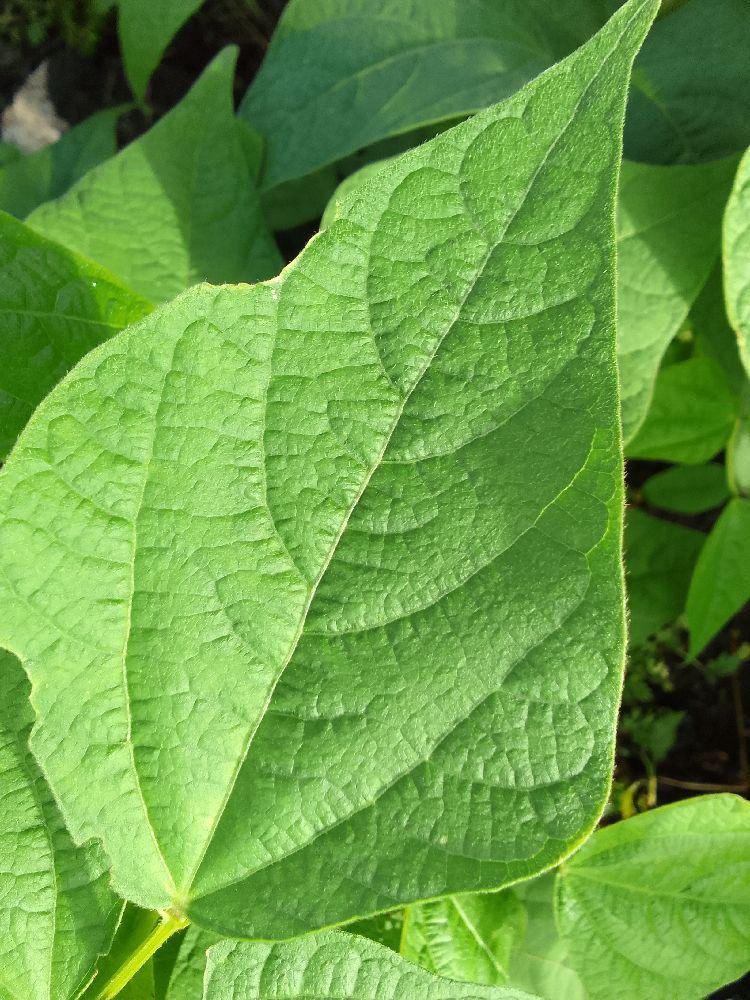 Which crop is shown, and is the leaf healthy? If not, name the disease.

common bean, healthy
